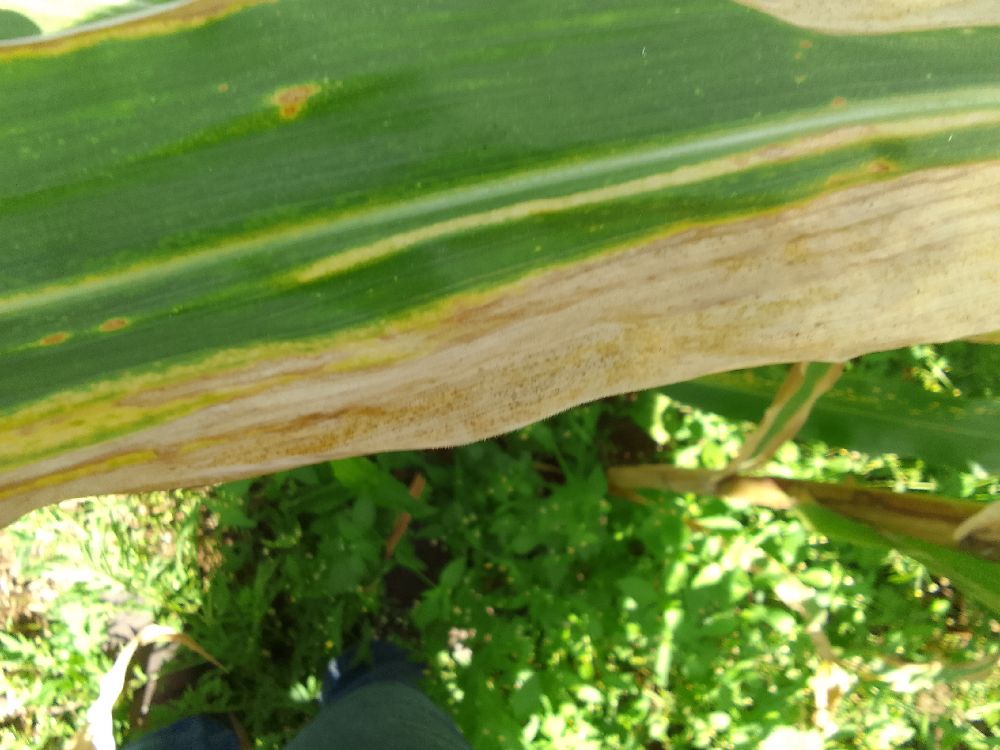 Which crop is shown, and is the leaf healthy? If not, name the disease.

maize, maize lethal necrosis
